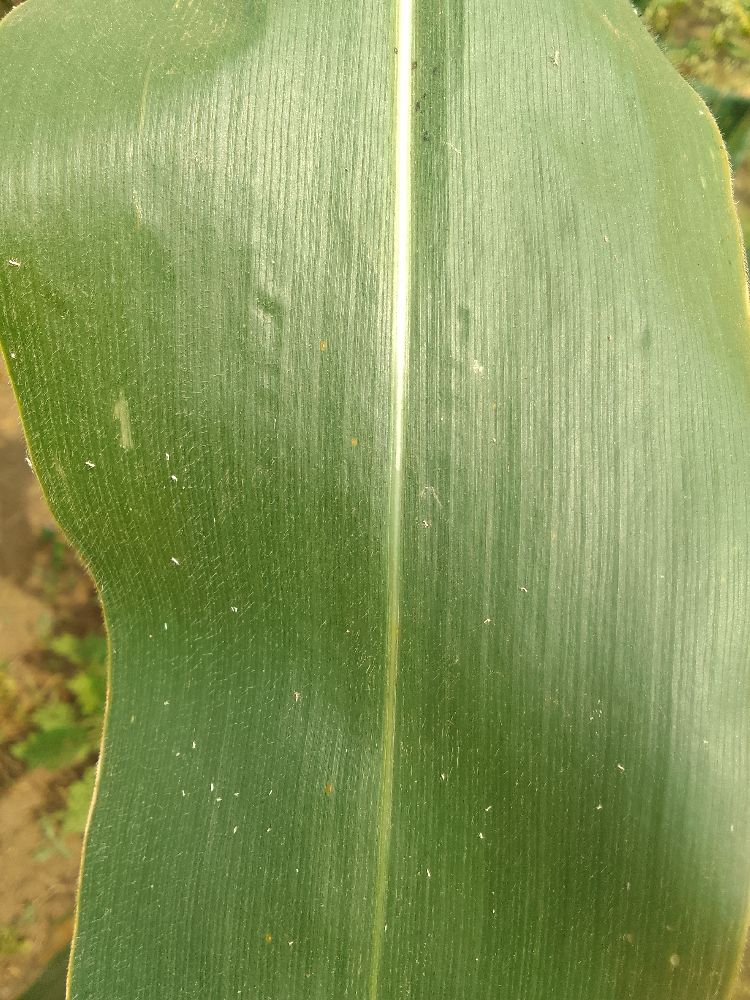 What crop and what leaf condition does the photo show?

maize, healthy
